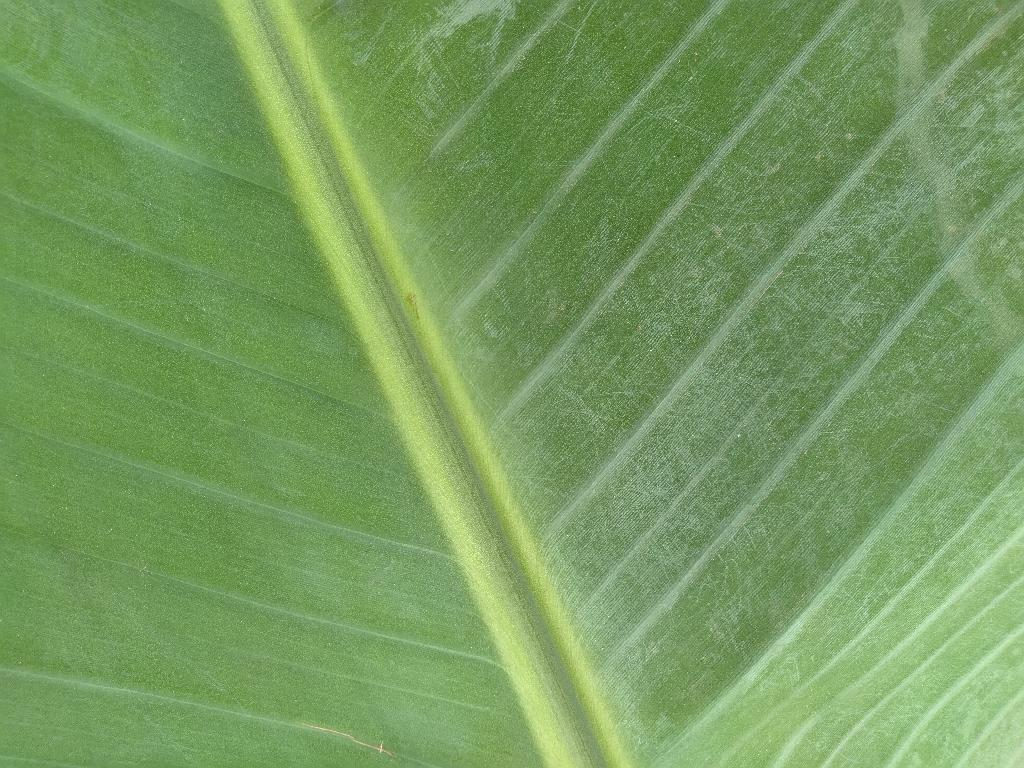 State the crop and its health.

banana, healthy
